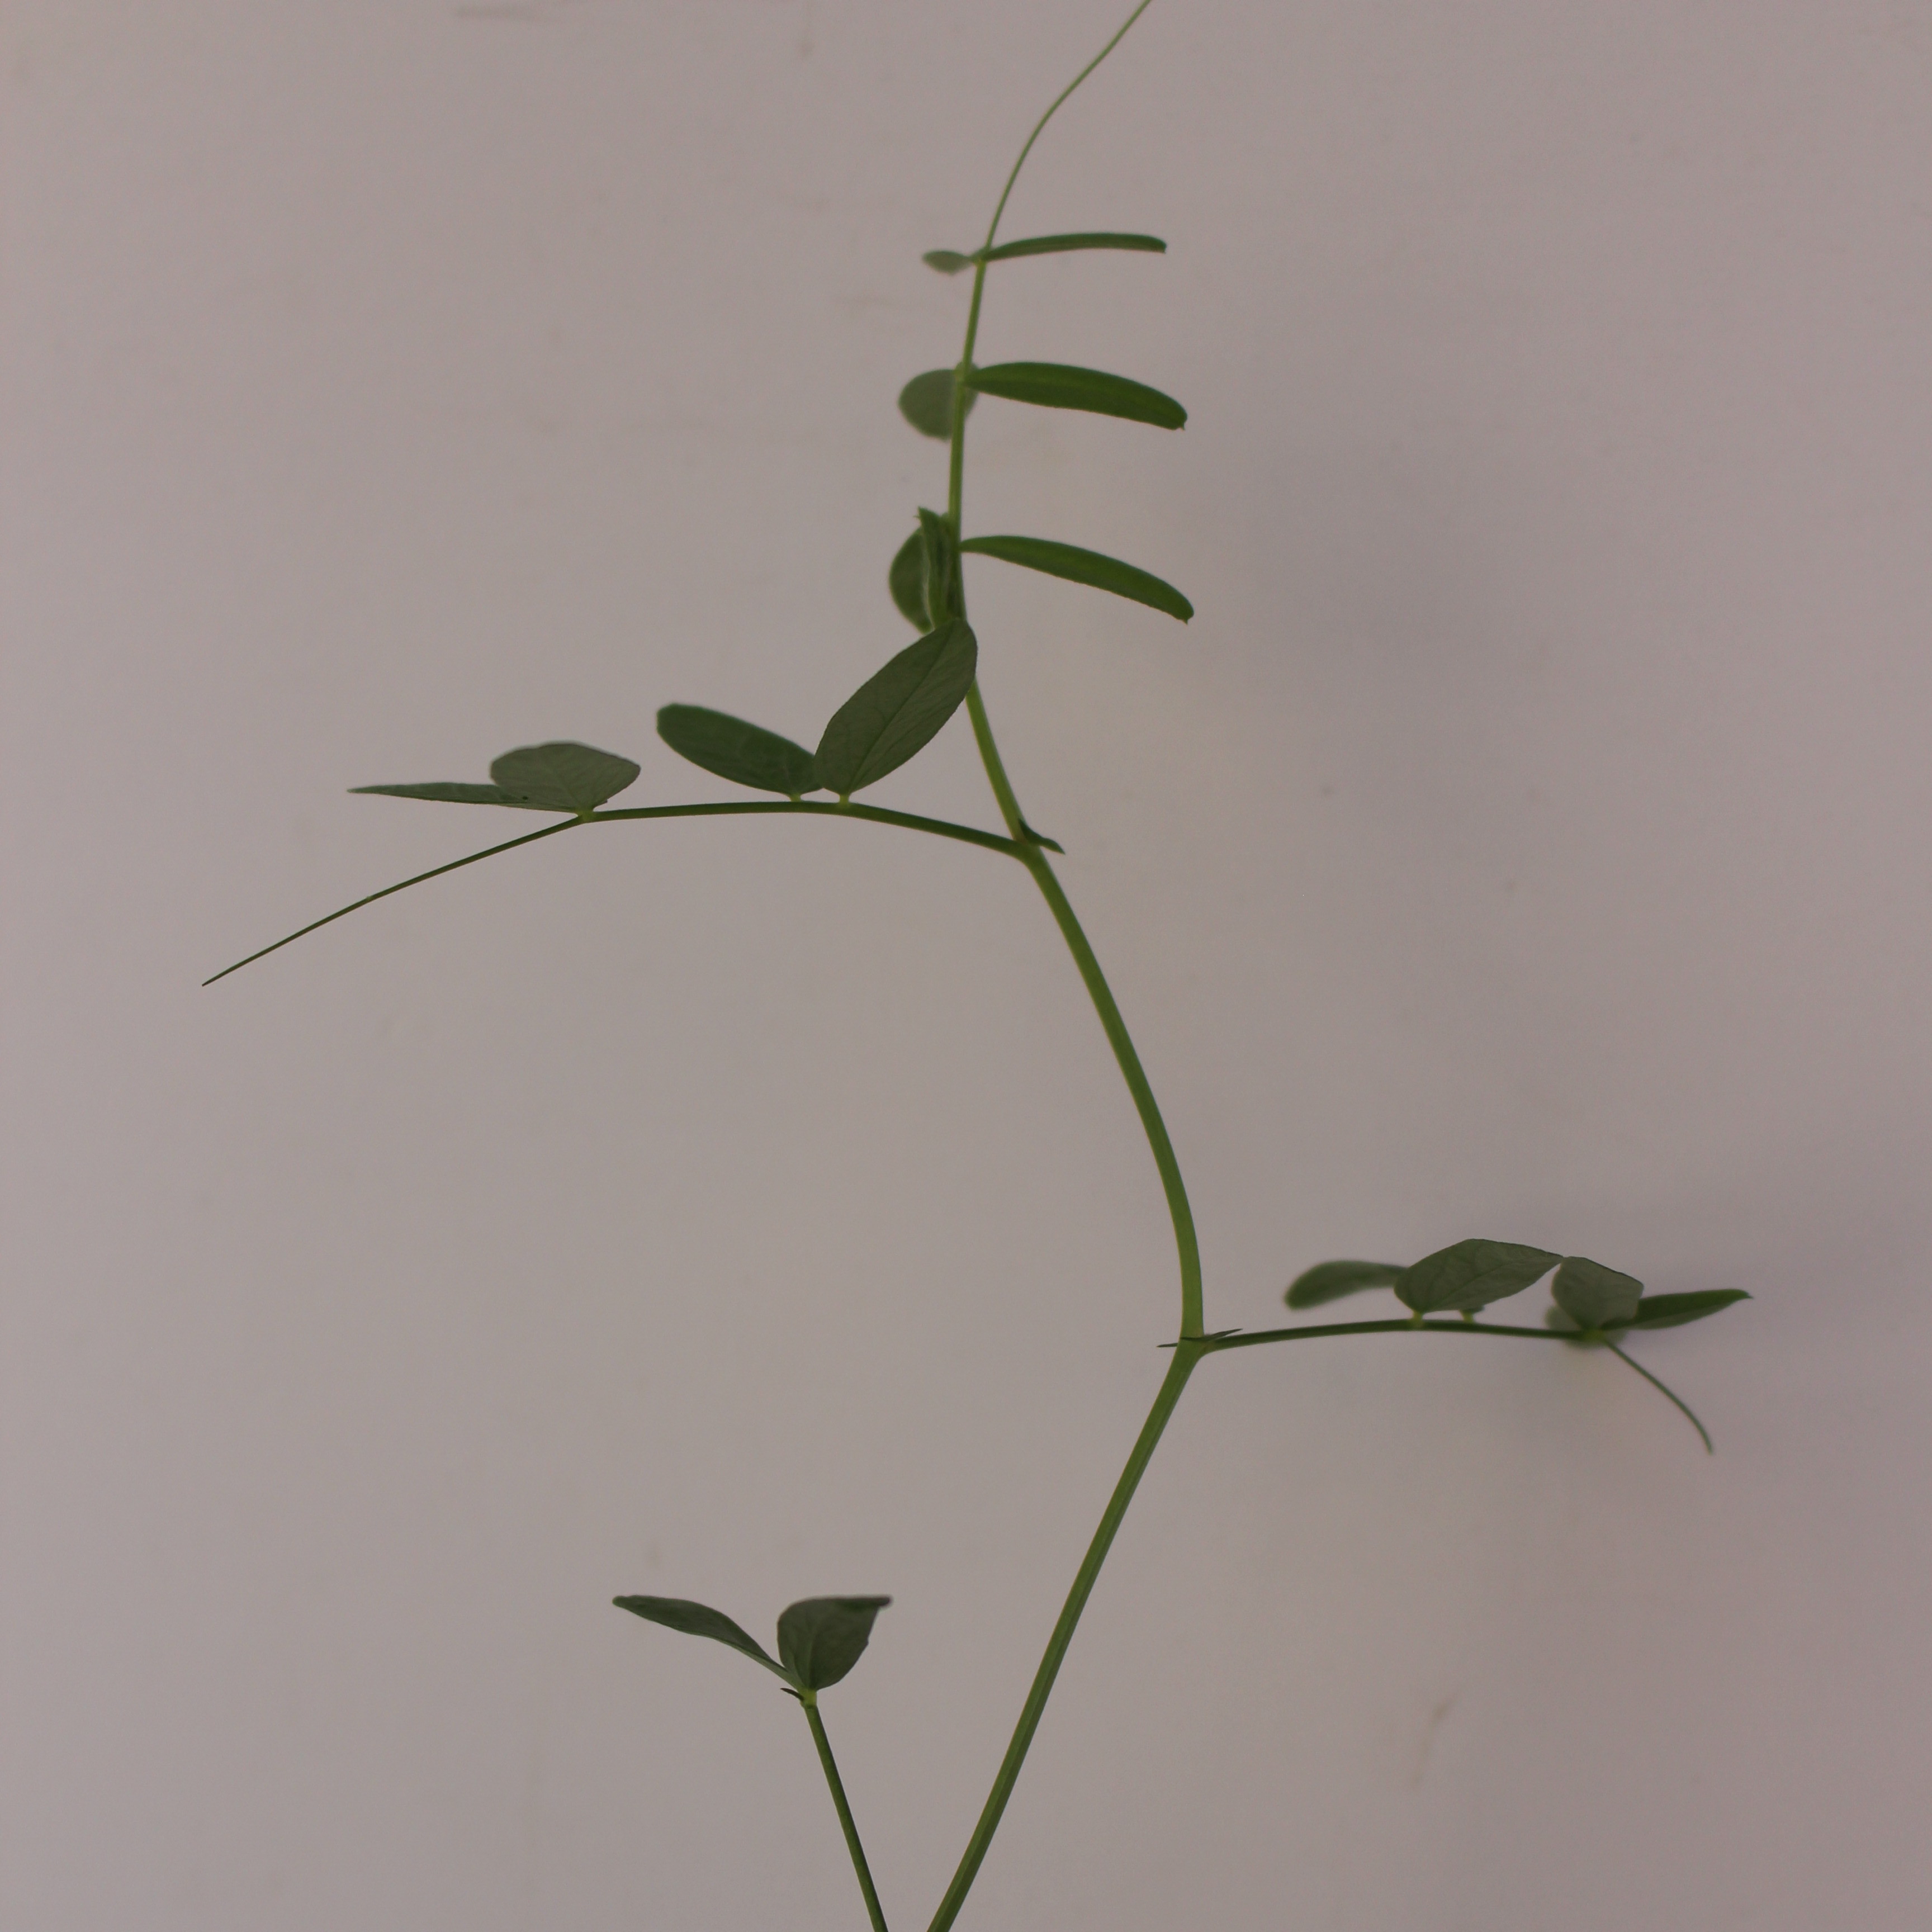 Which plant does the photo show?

Vicia sativa
